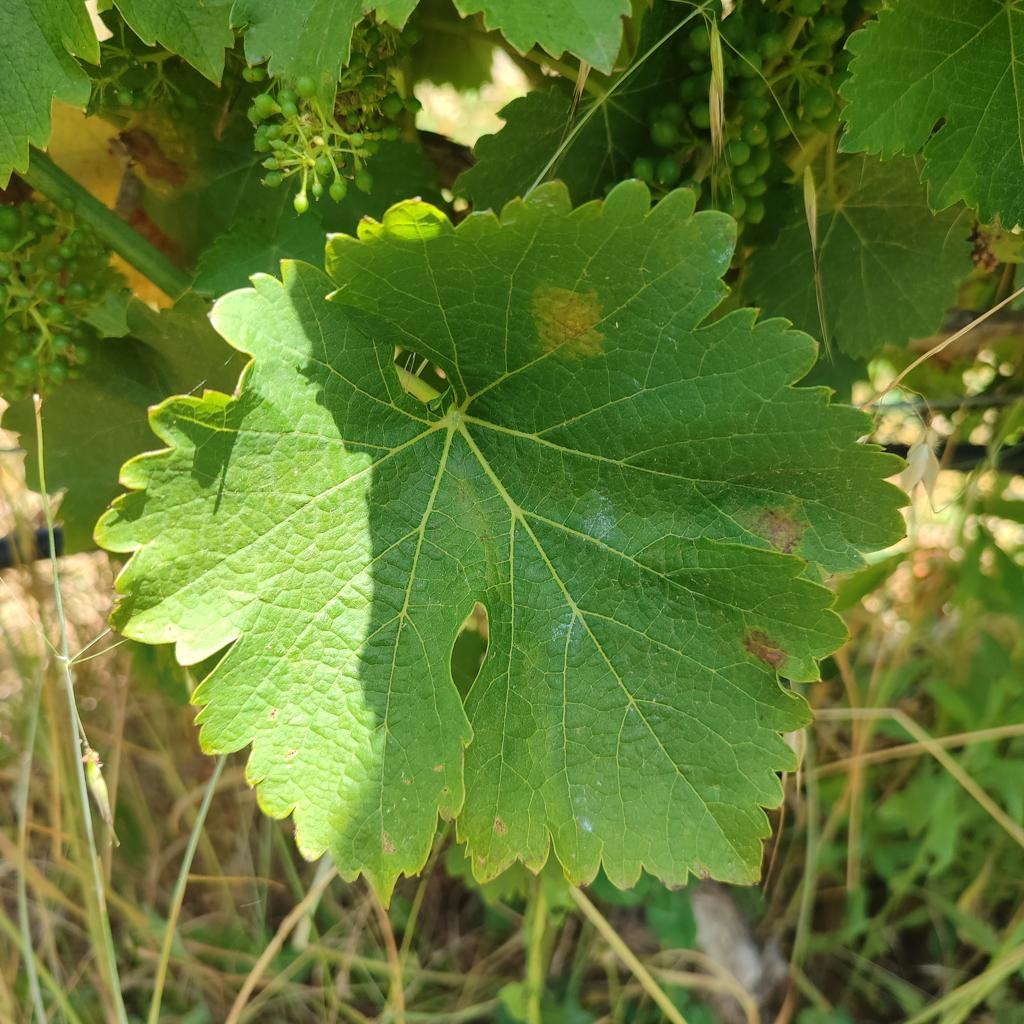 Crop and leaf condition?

grapevine, downy mildew
